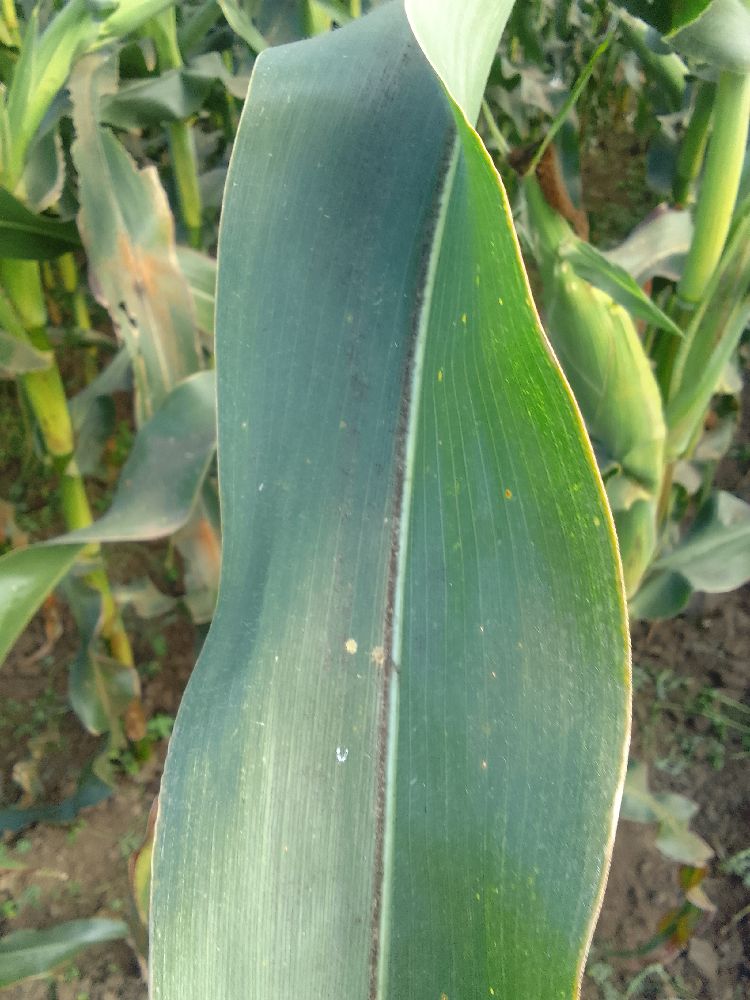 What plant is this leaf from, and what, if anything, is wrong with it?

maize, healthy
